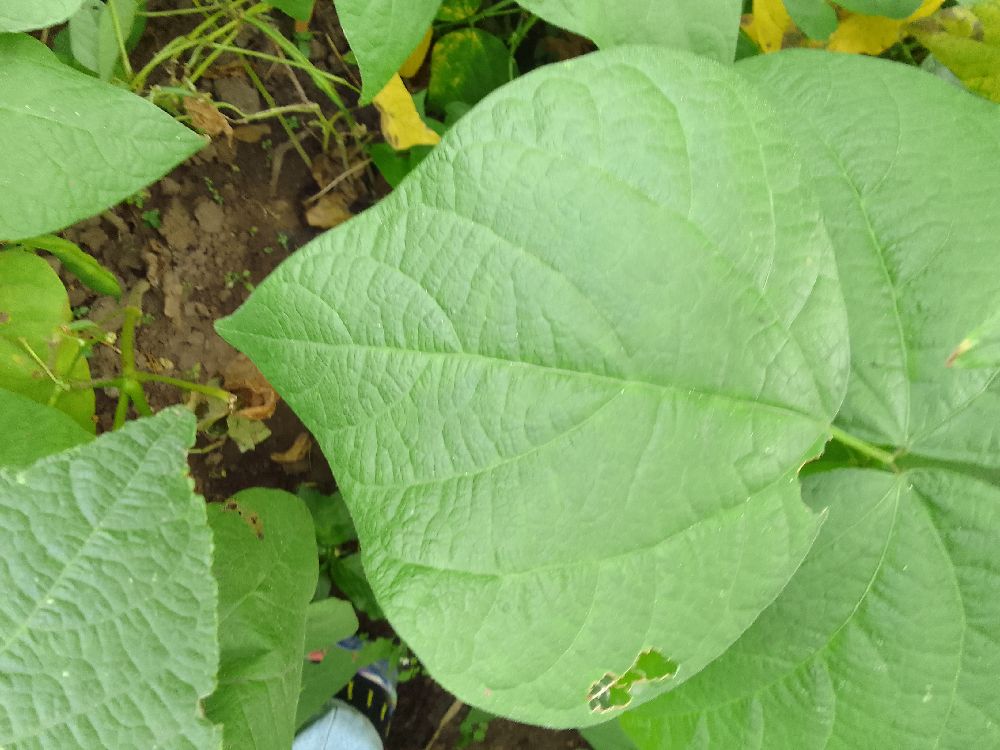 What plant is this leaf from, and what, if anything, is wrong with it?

common bean, healthy
